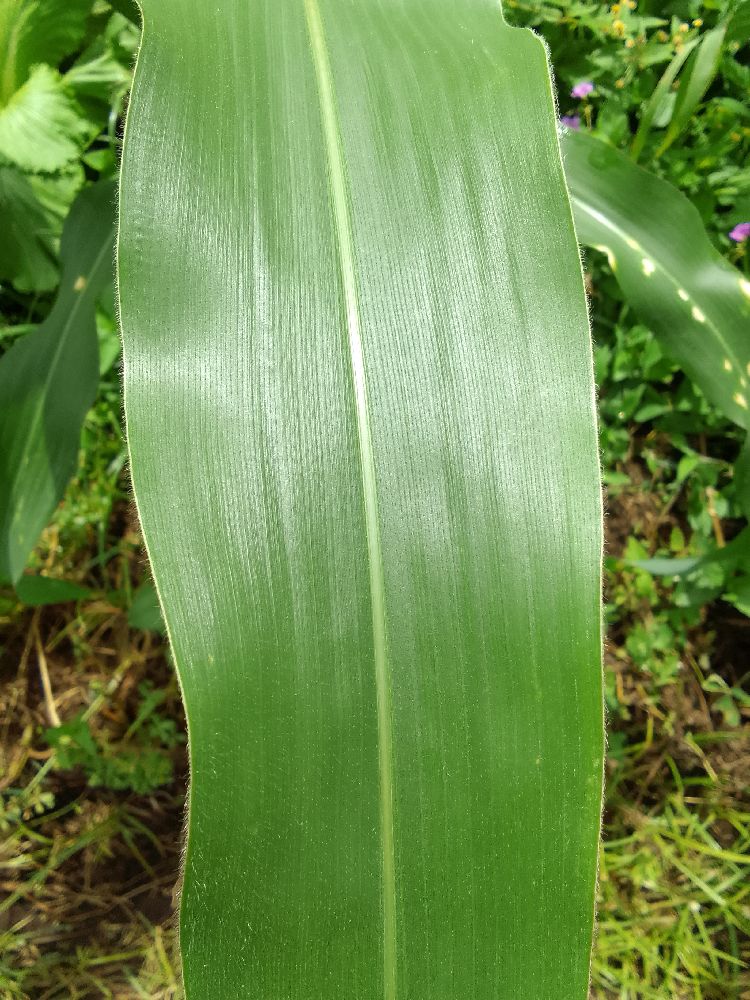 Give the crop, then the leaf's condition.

maize, healthy
